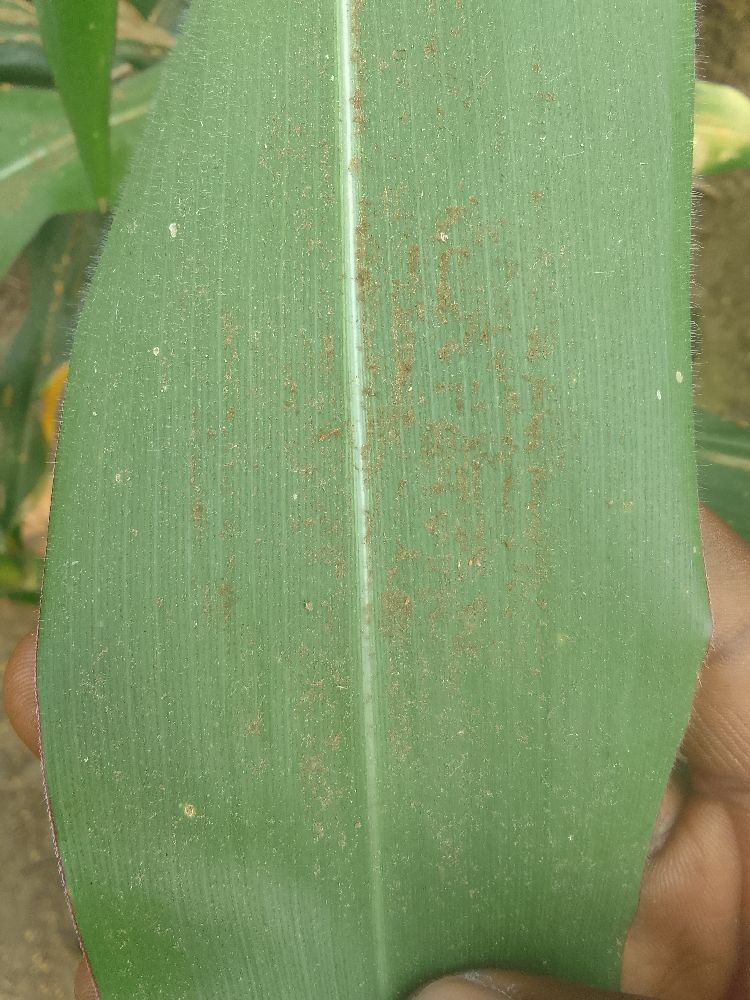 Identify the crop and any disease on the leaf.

maize, healthy
